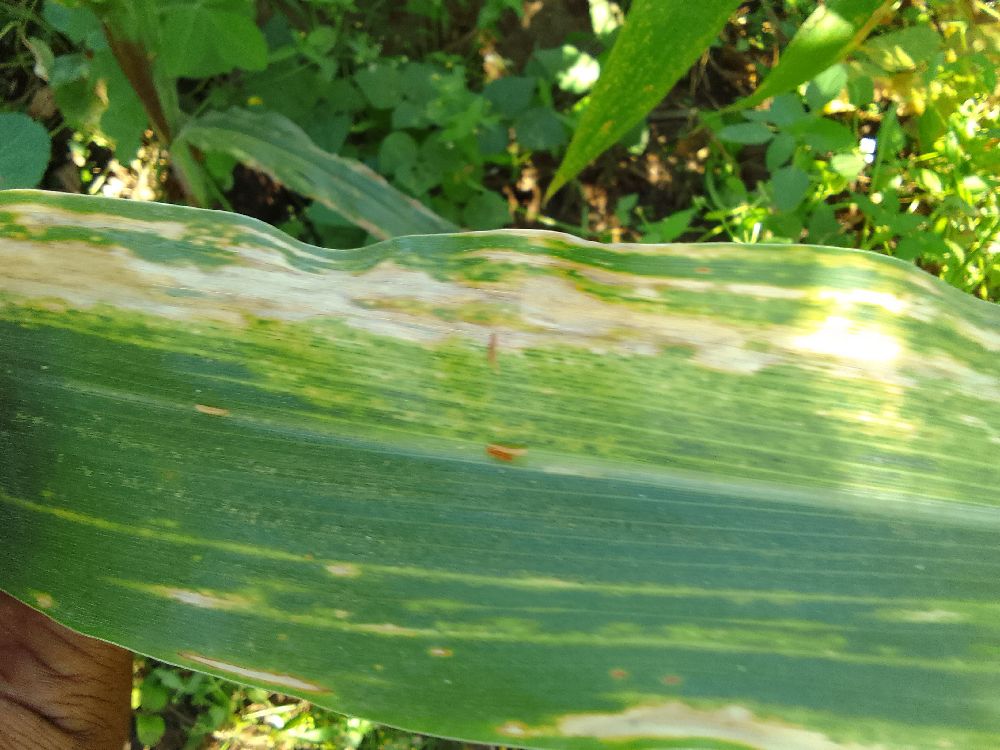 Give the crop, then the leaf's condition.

maize, maize lethal necrosis
